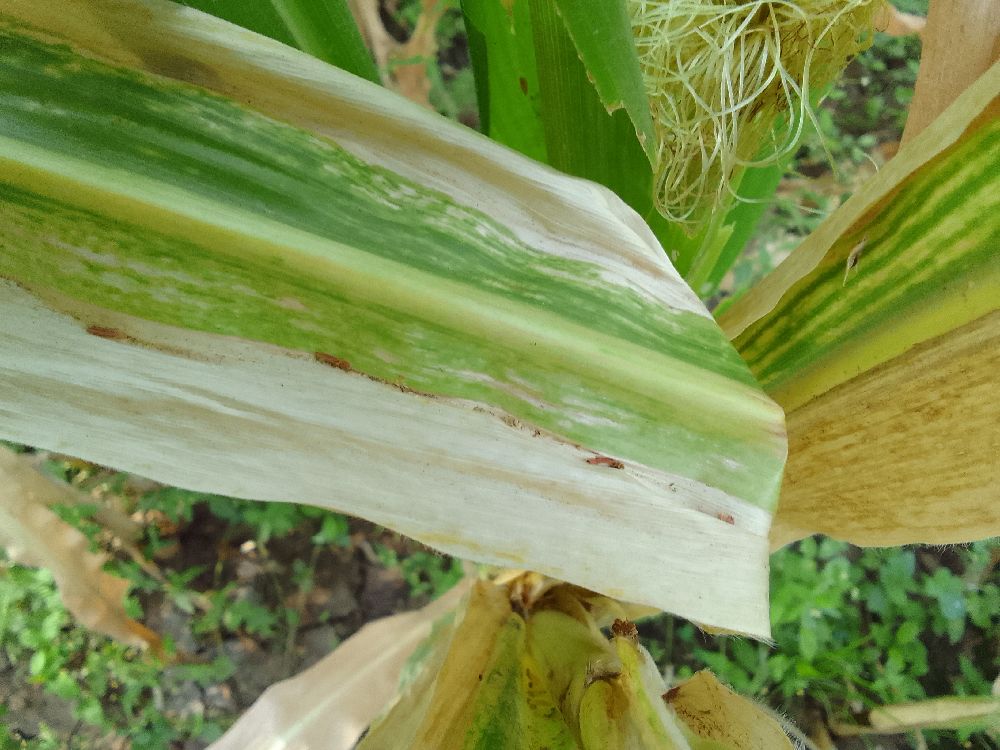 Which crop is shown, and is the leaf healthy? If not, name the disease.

maize, maize lethal necrosis
